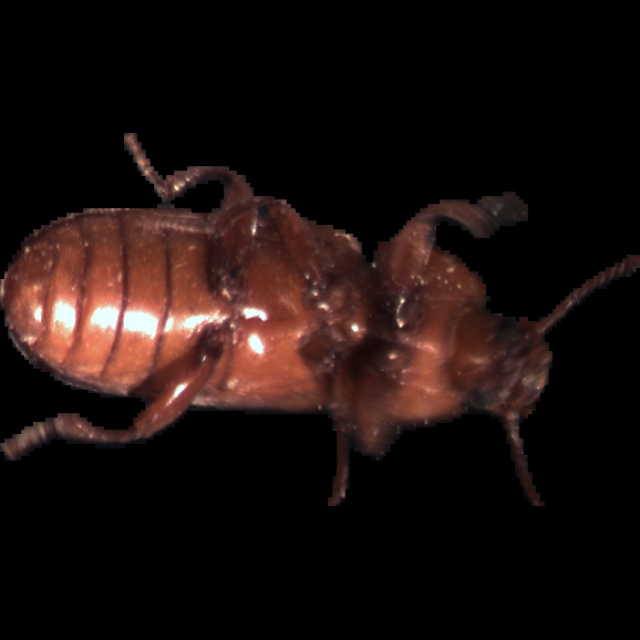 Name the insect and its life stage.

mealworm beetle
